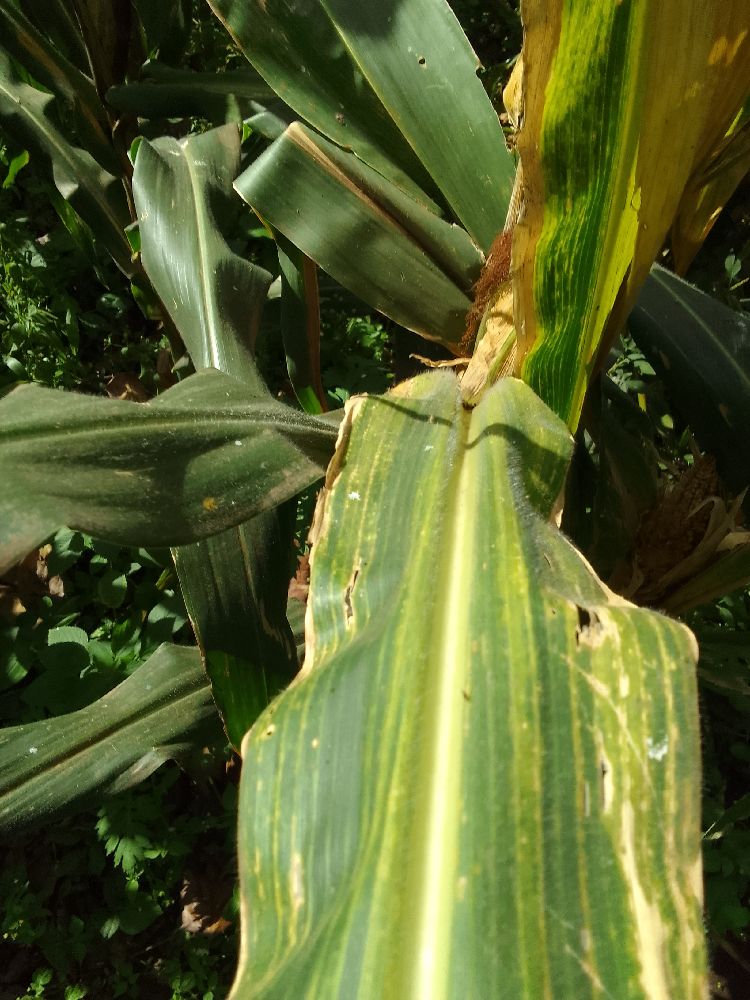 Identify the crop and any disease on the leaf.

maize, maize lethal necrosis
